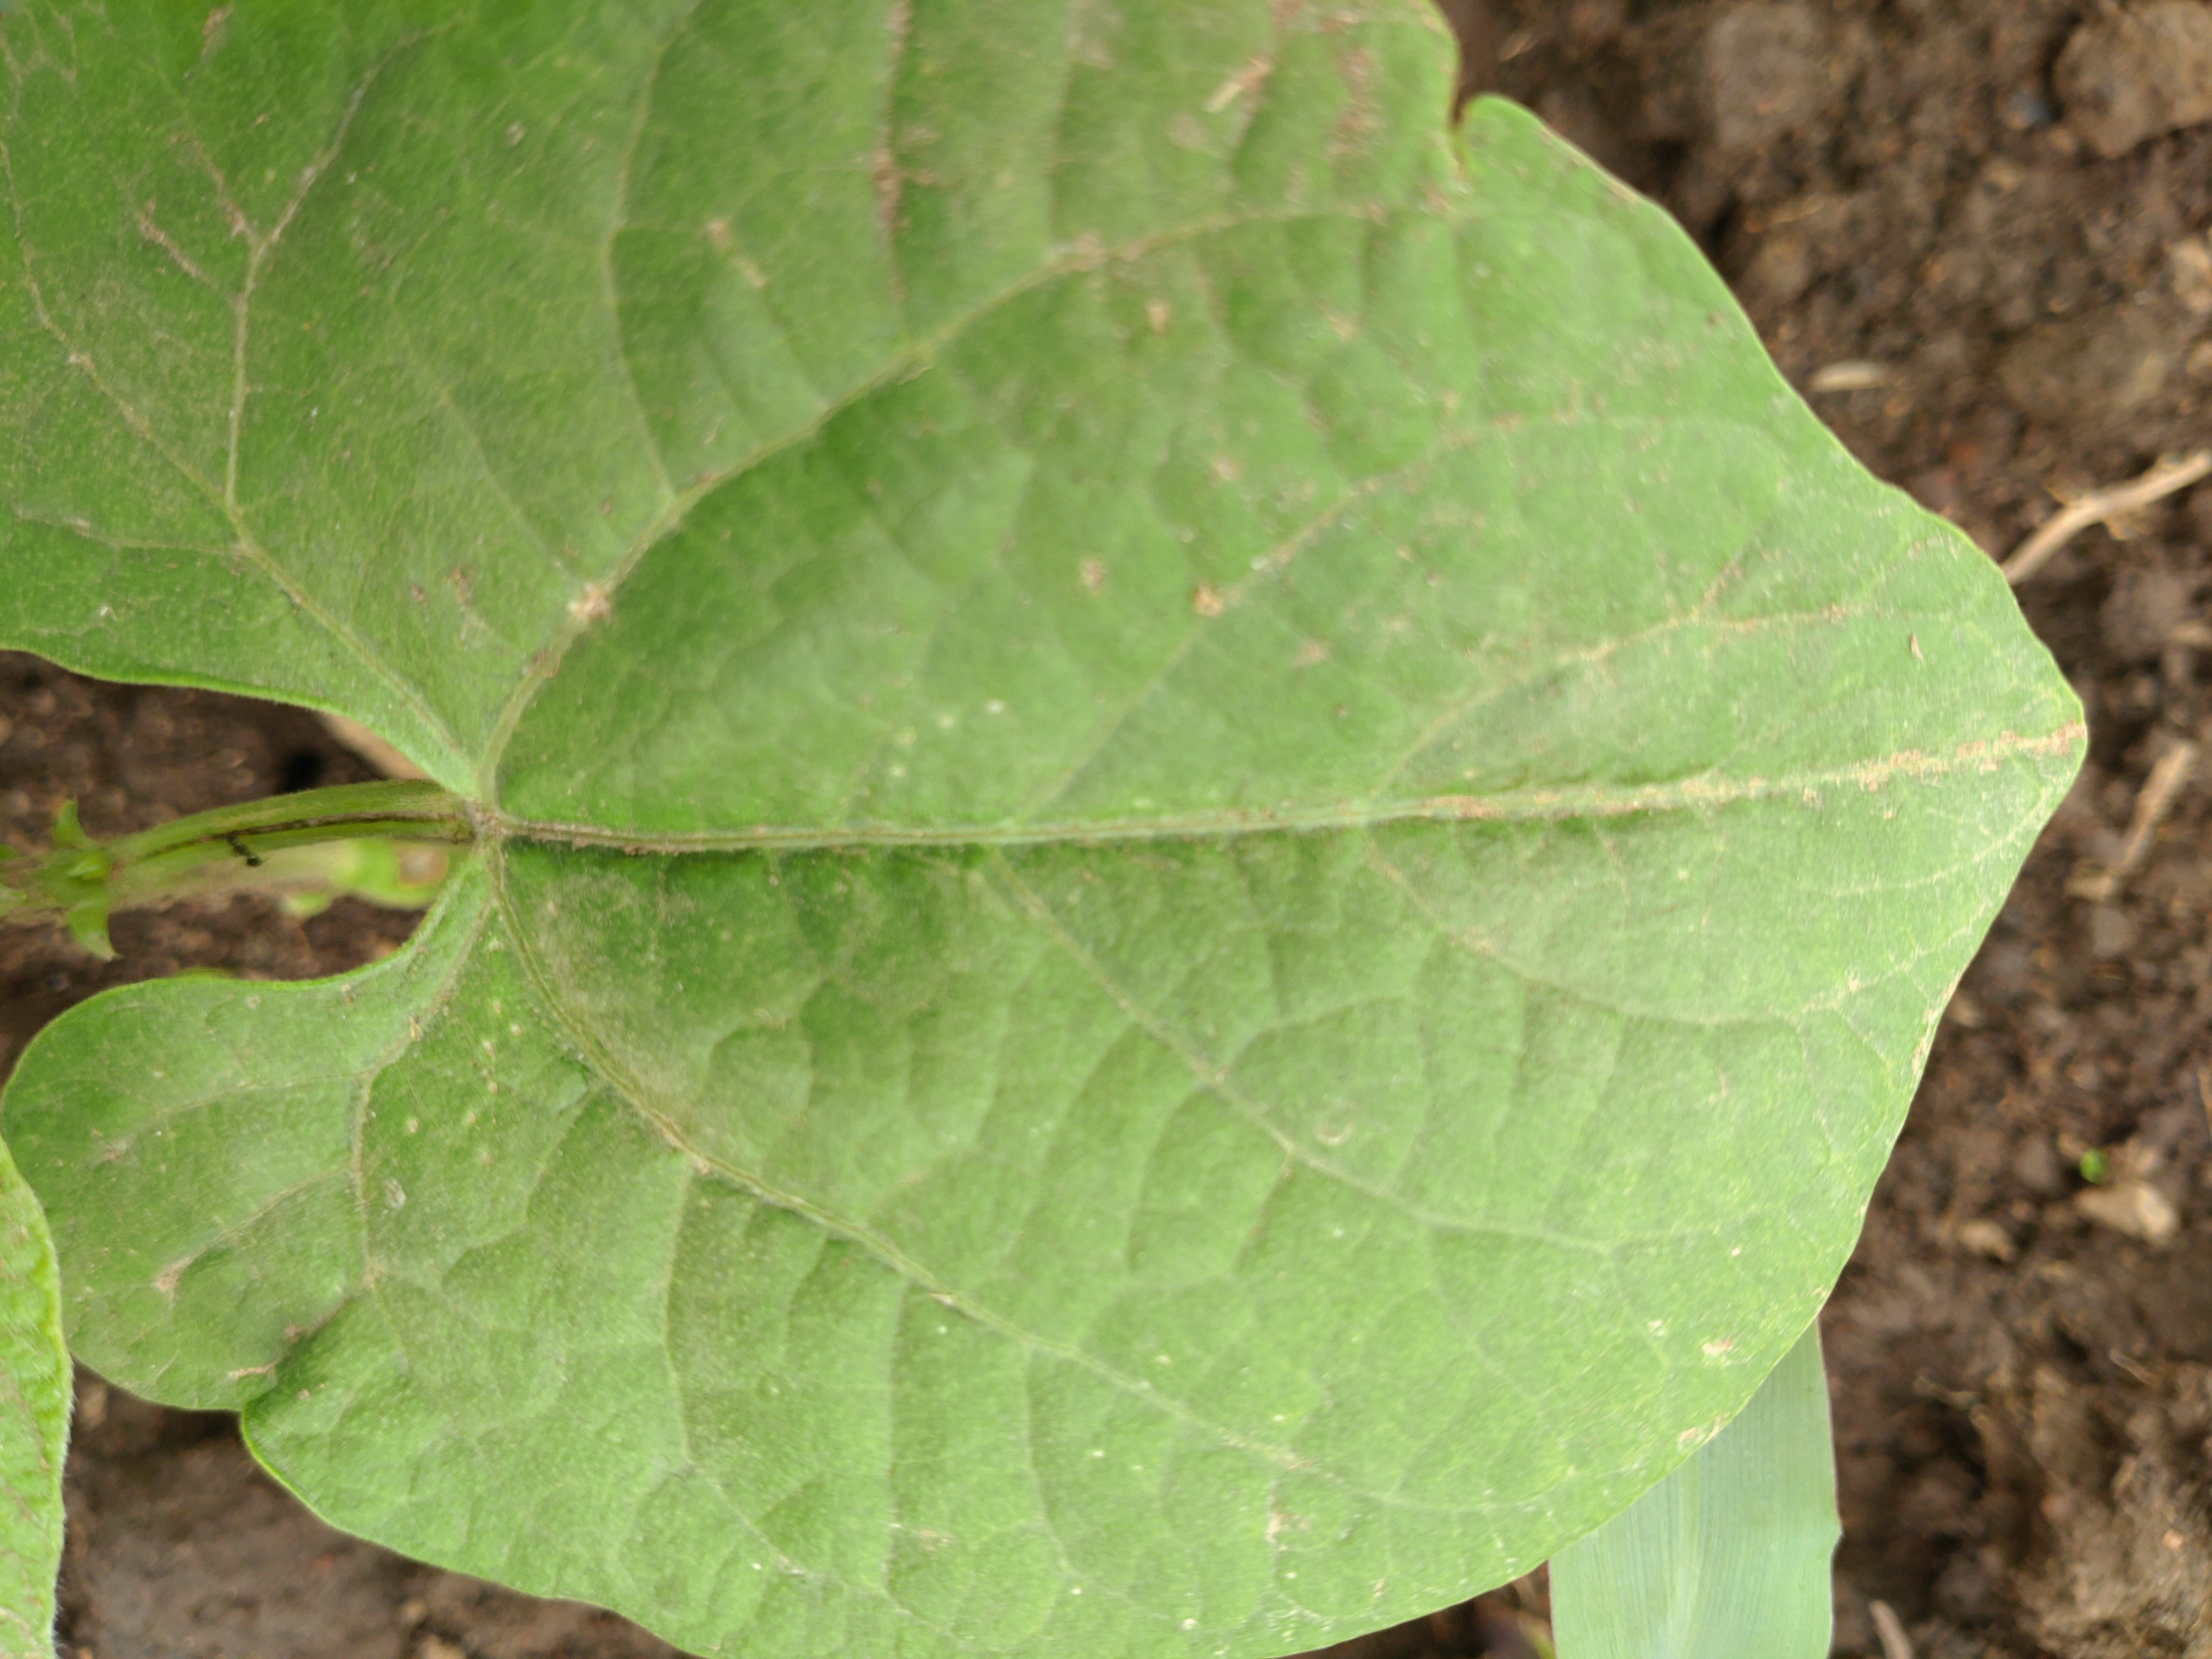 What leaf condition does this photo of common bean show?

healthy
